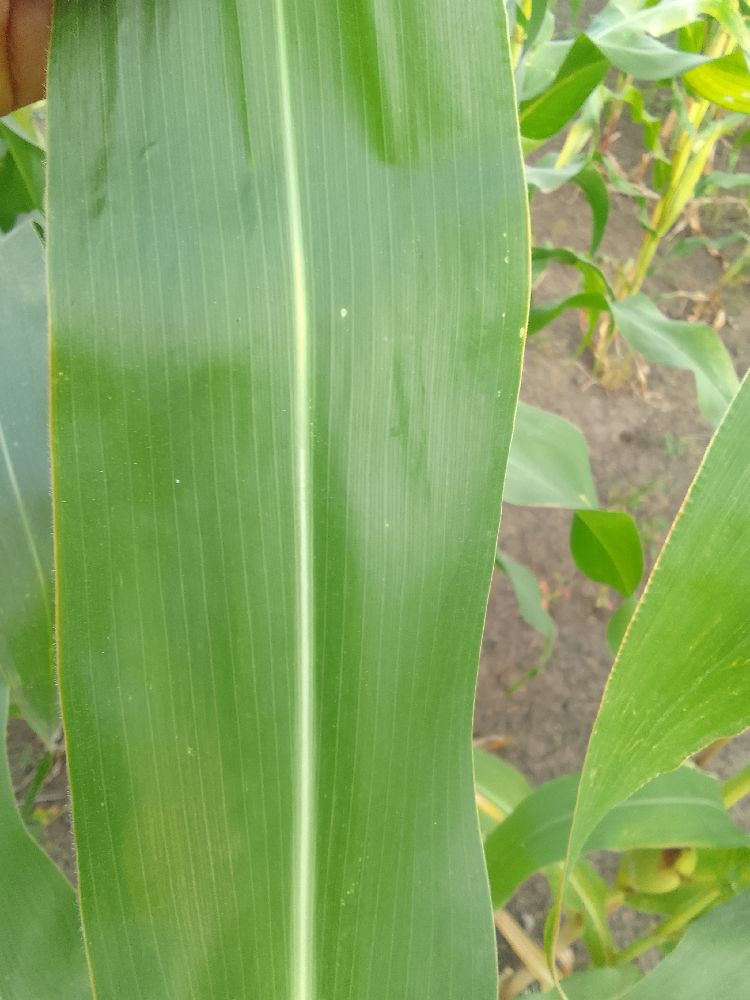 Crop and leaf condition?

maize, healthy
